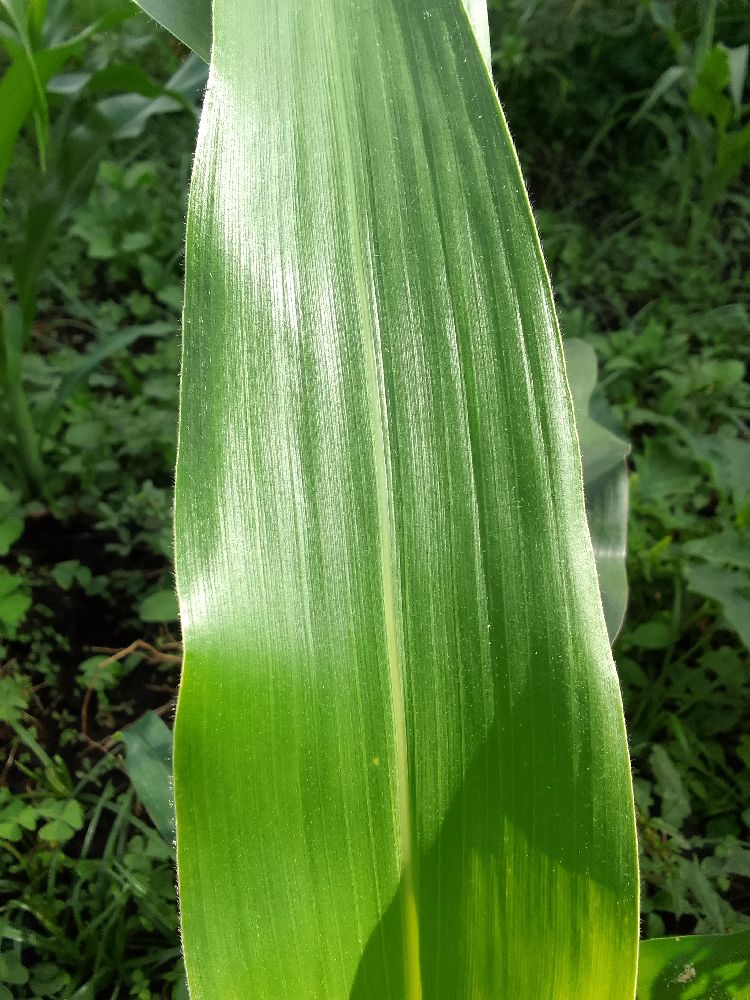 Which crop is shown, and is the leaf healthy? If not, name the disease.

maize, healthy
